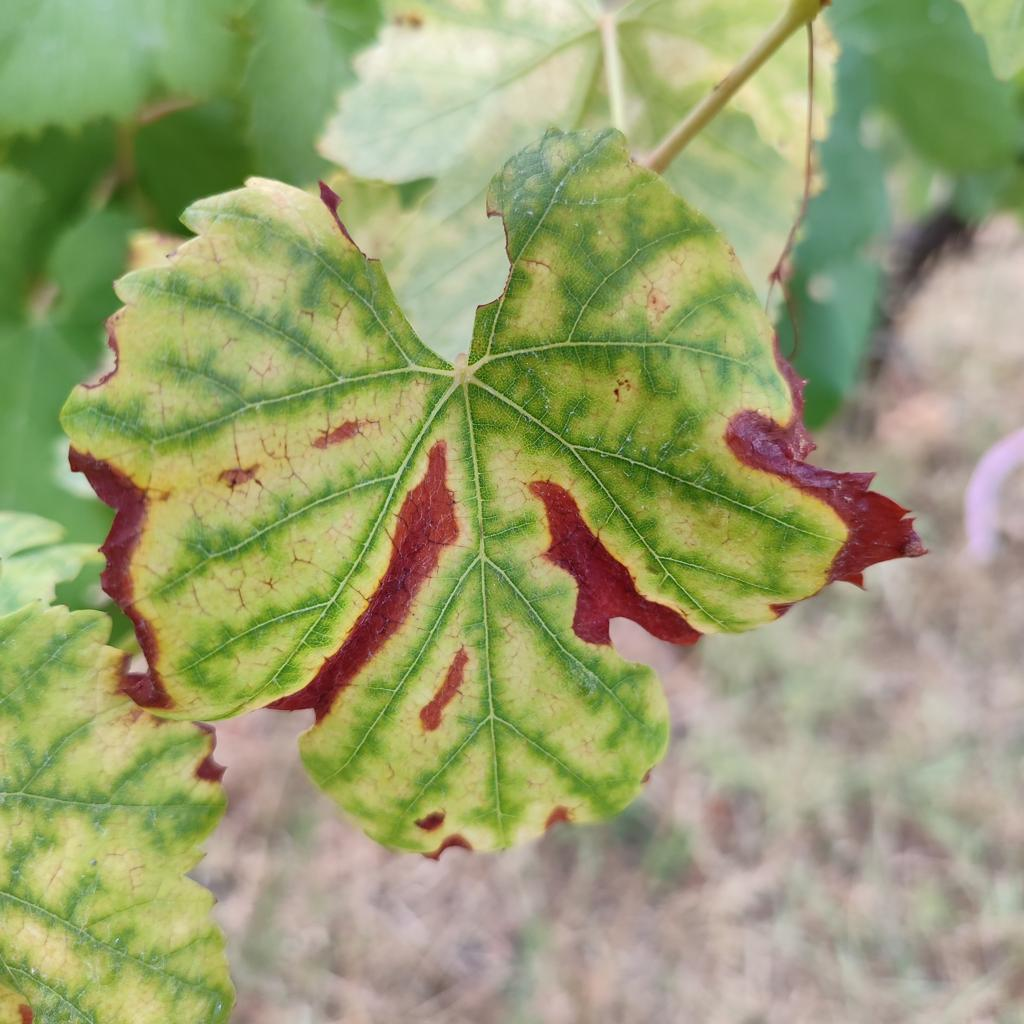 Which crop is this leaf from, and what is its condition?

grapevine, esca complex
